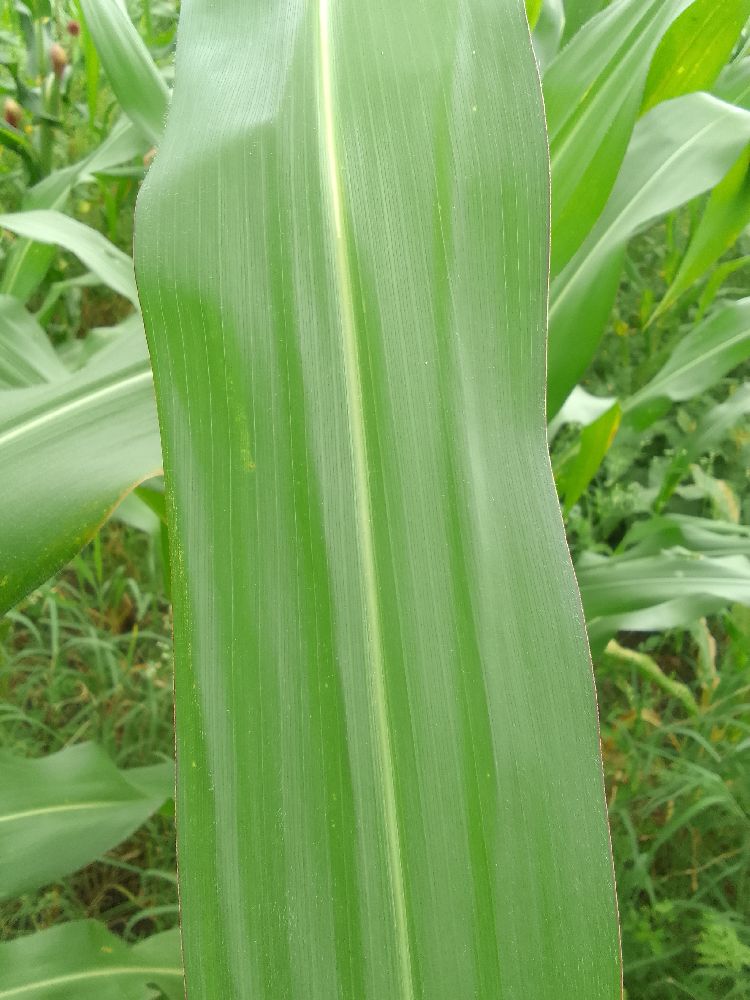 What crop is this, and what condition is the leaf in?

maize, healthy
